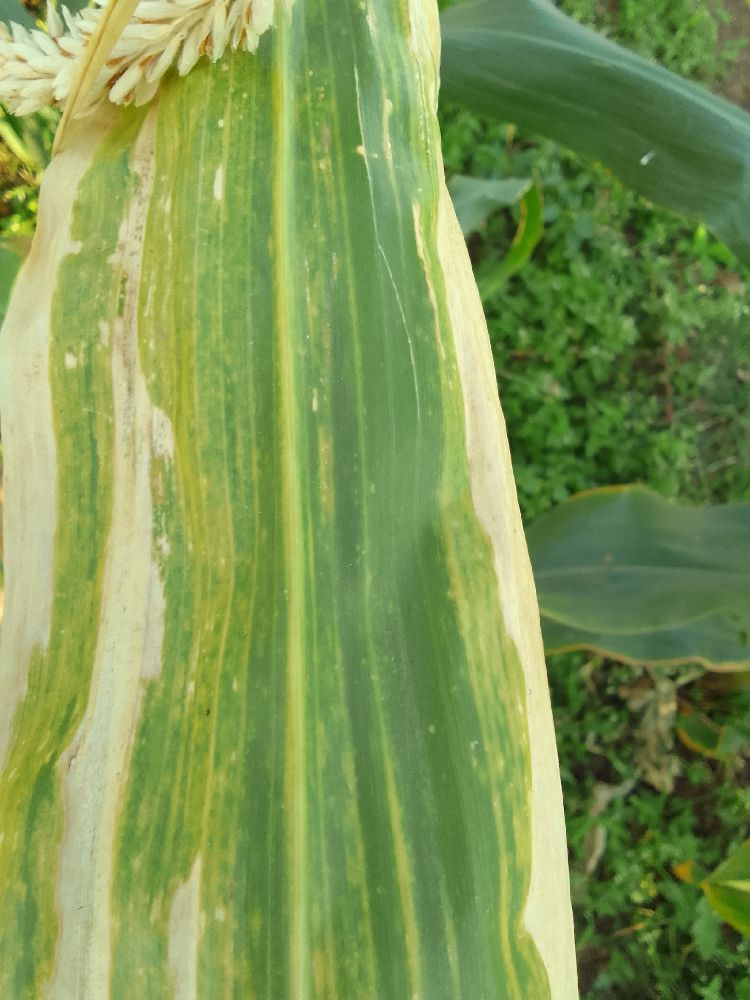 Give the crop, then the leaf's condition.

maize, maize lethal necrosis
